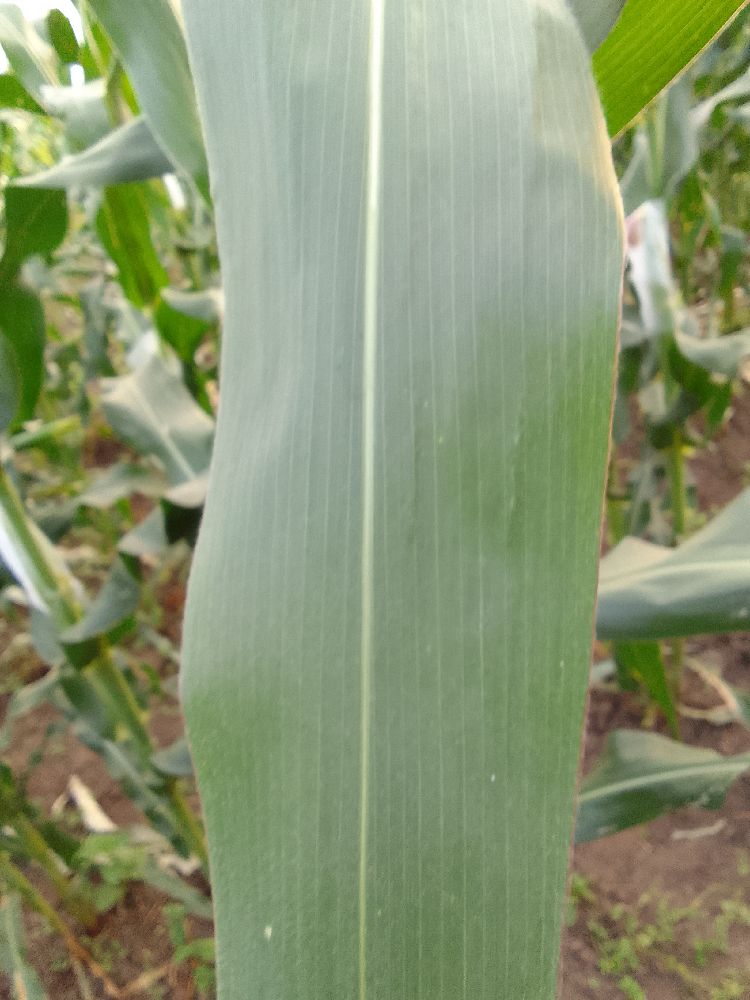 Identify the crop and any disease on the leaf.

maize, healthy
